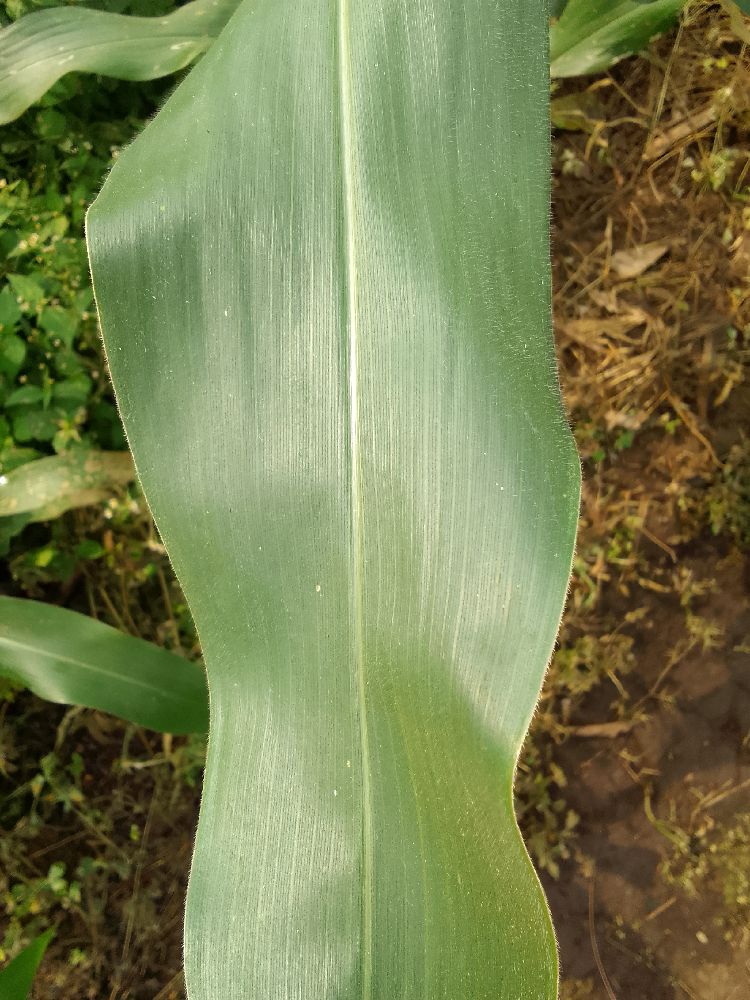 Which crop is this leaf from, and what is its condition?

maize, healthy
